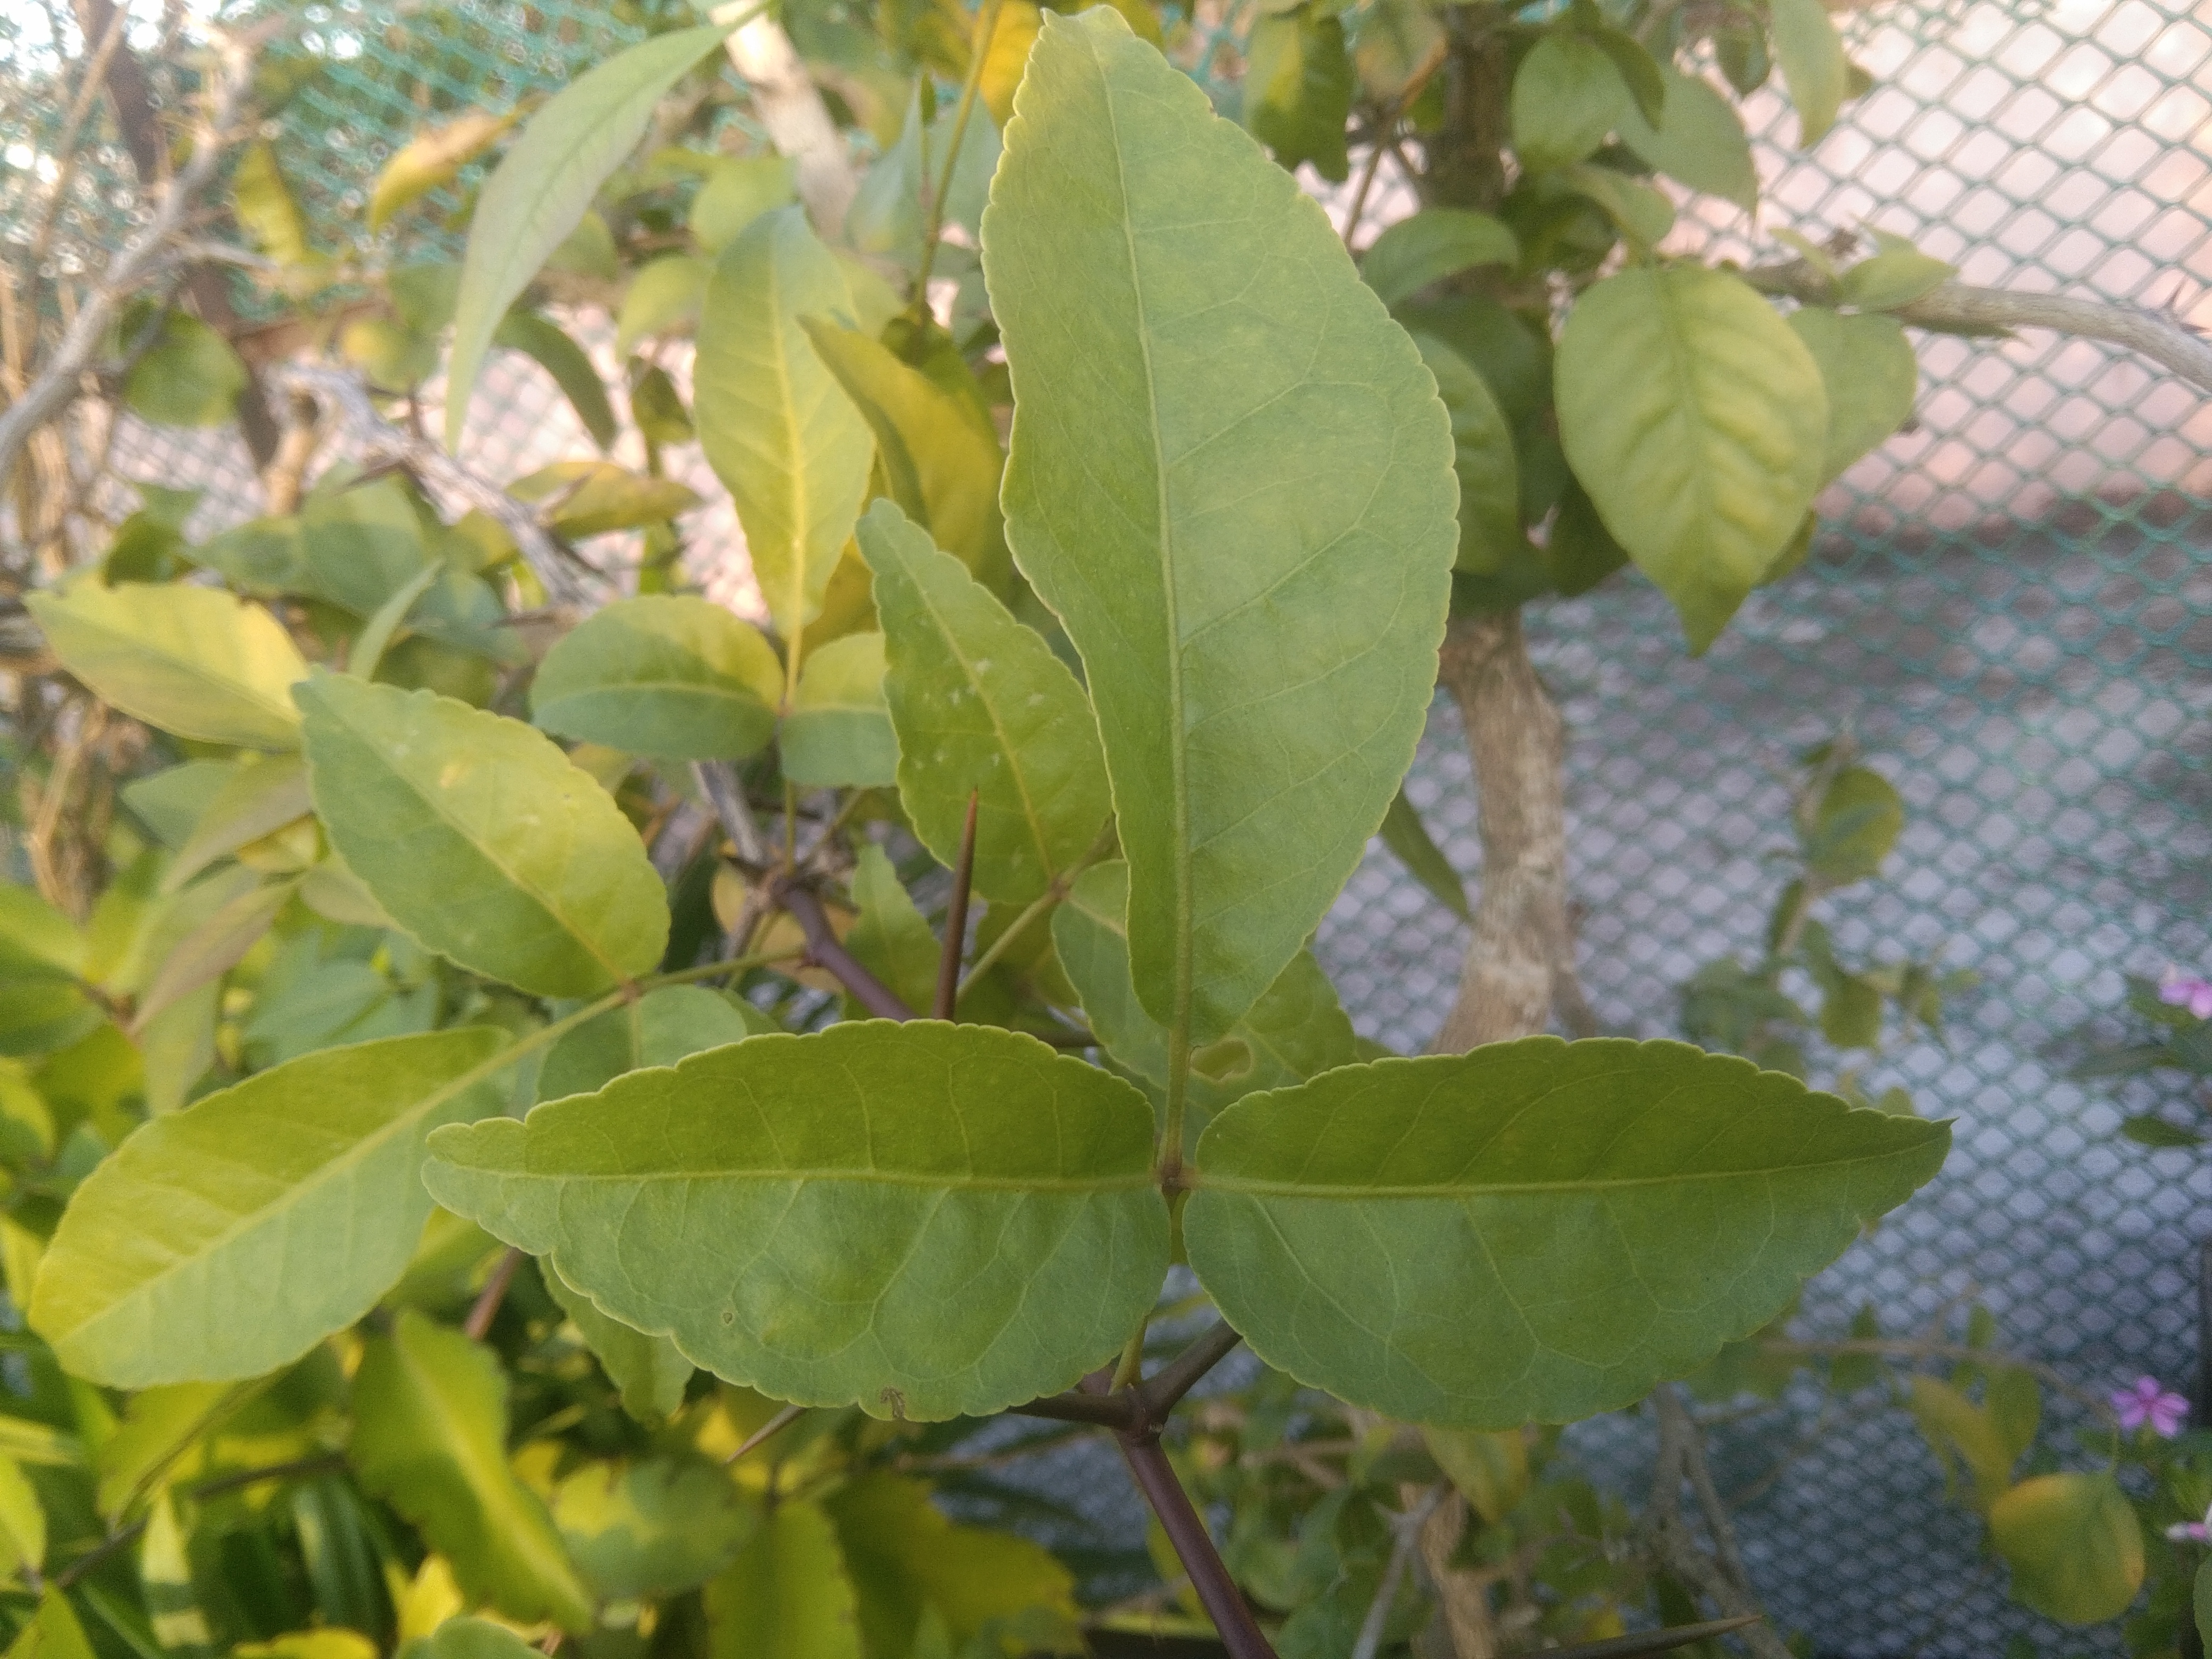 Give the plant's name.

wood apple
